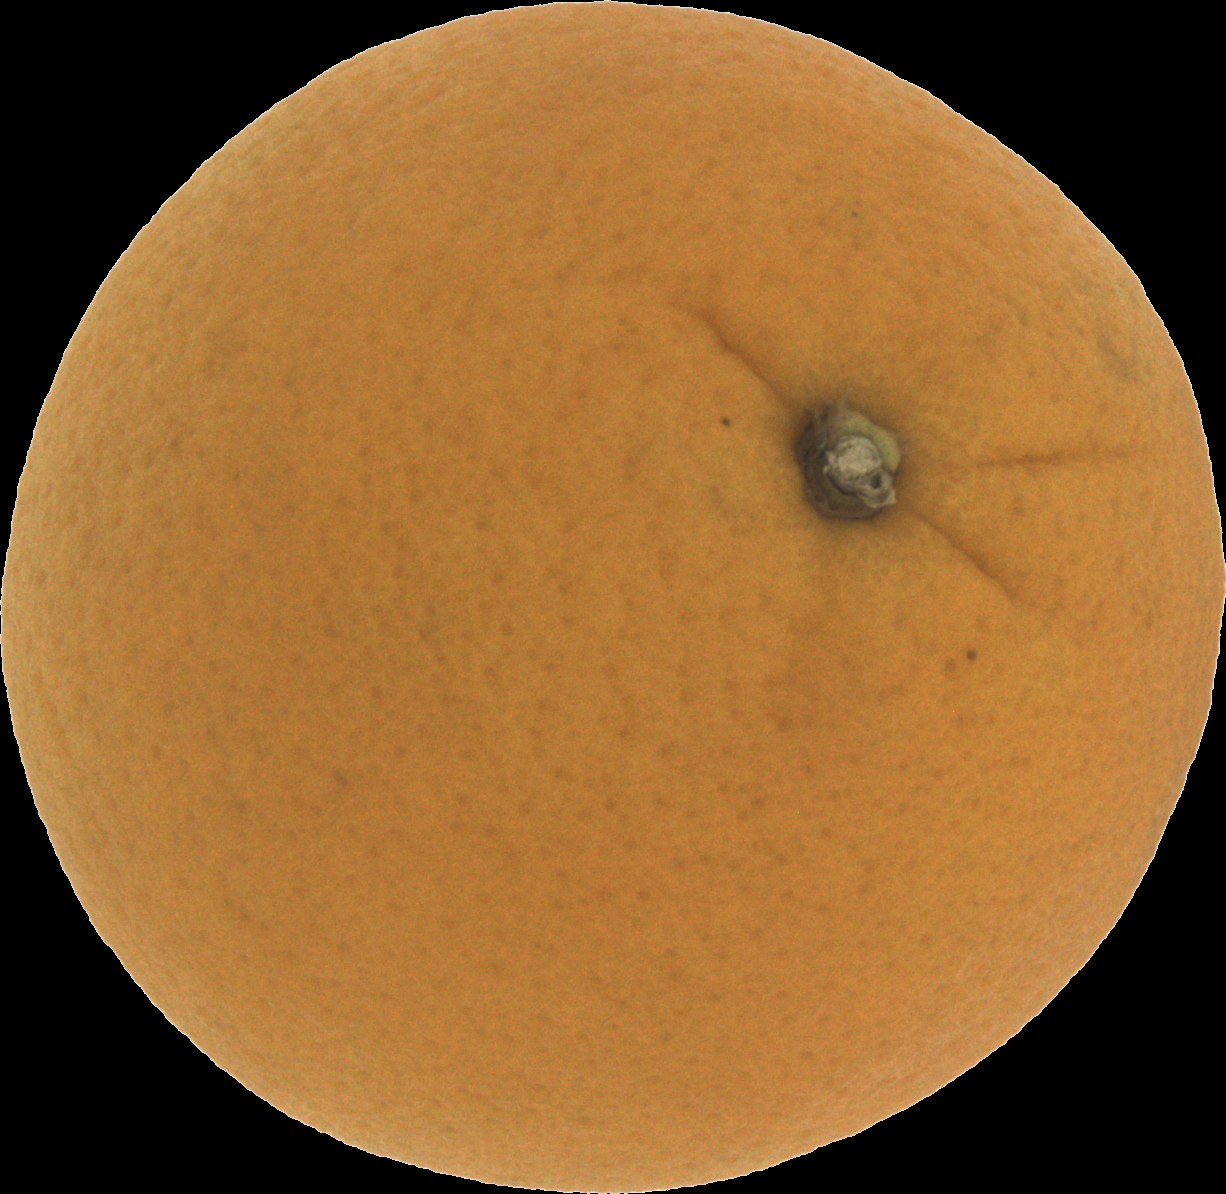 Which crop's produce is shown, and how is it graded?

orange, good
